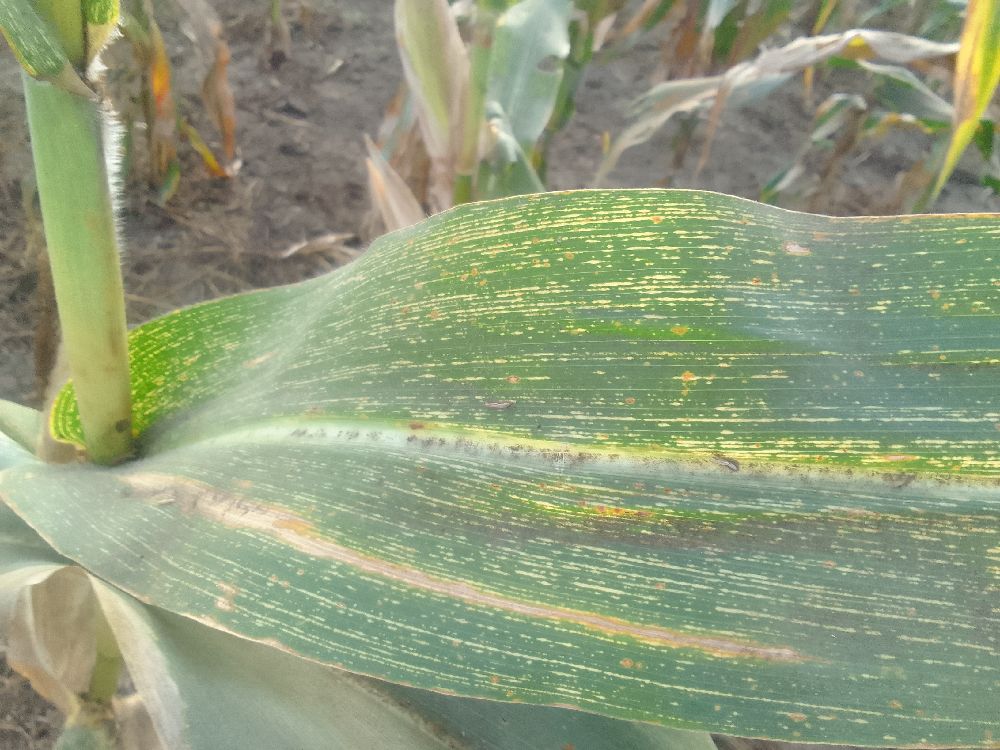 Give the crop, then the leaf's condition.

maize, maize streak virus
